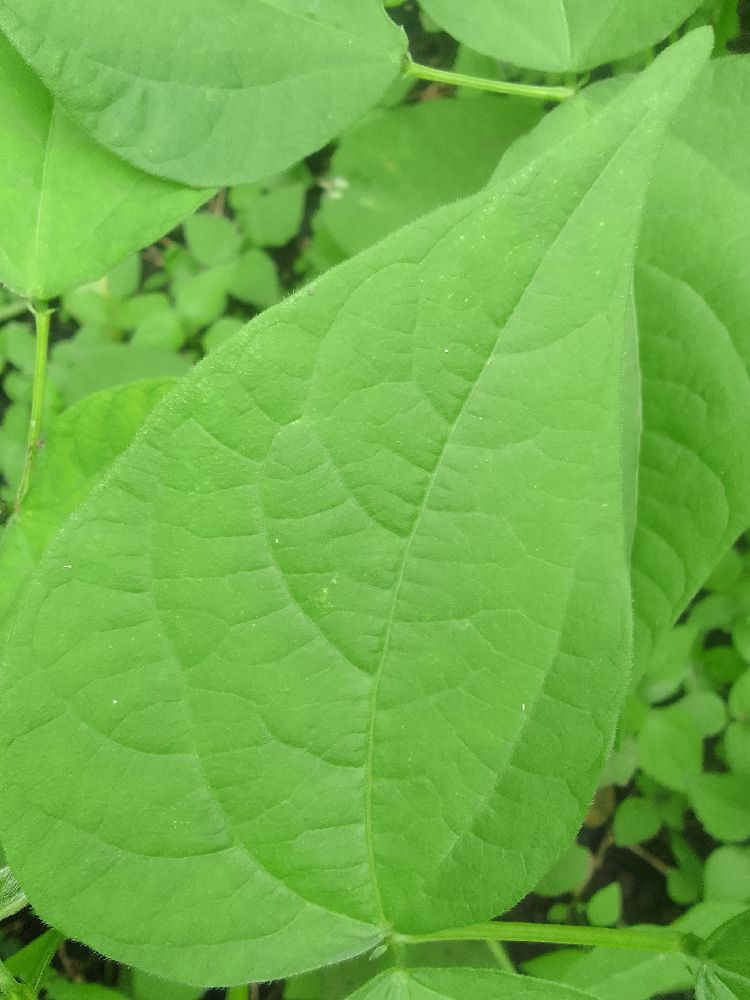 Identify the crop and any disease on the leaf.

common bean, healthy
